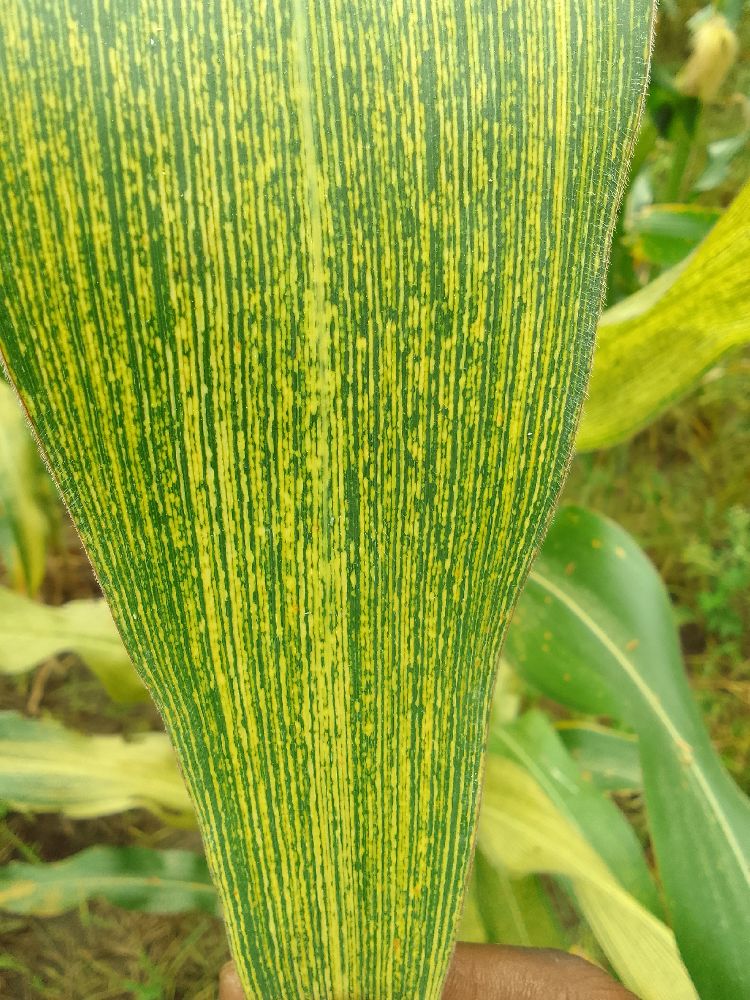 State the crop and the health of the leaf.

maize, maize streak virus
